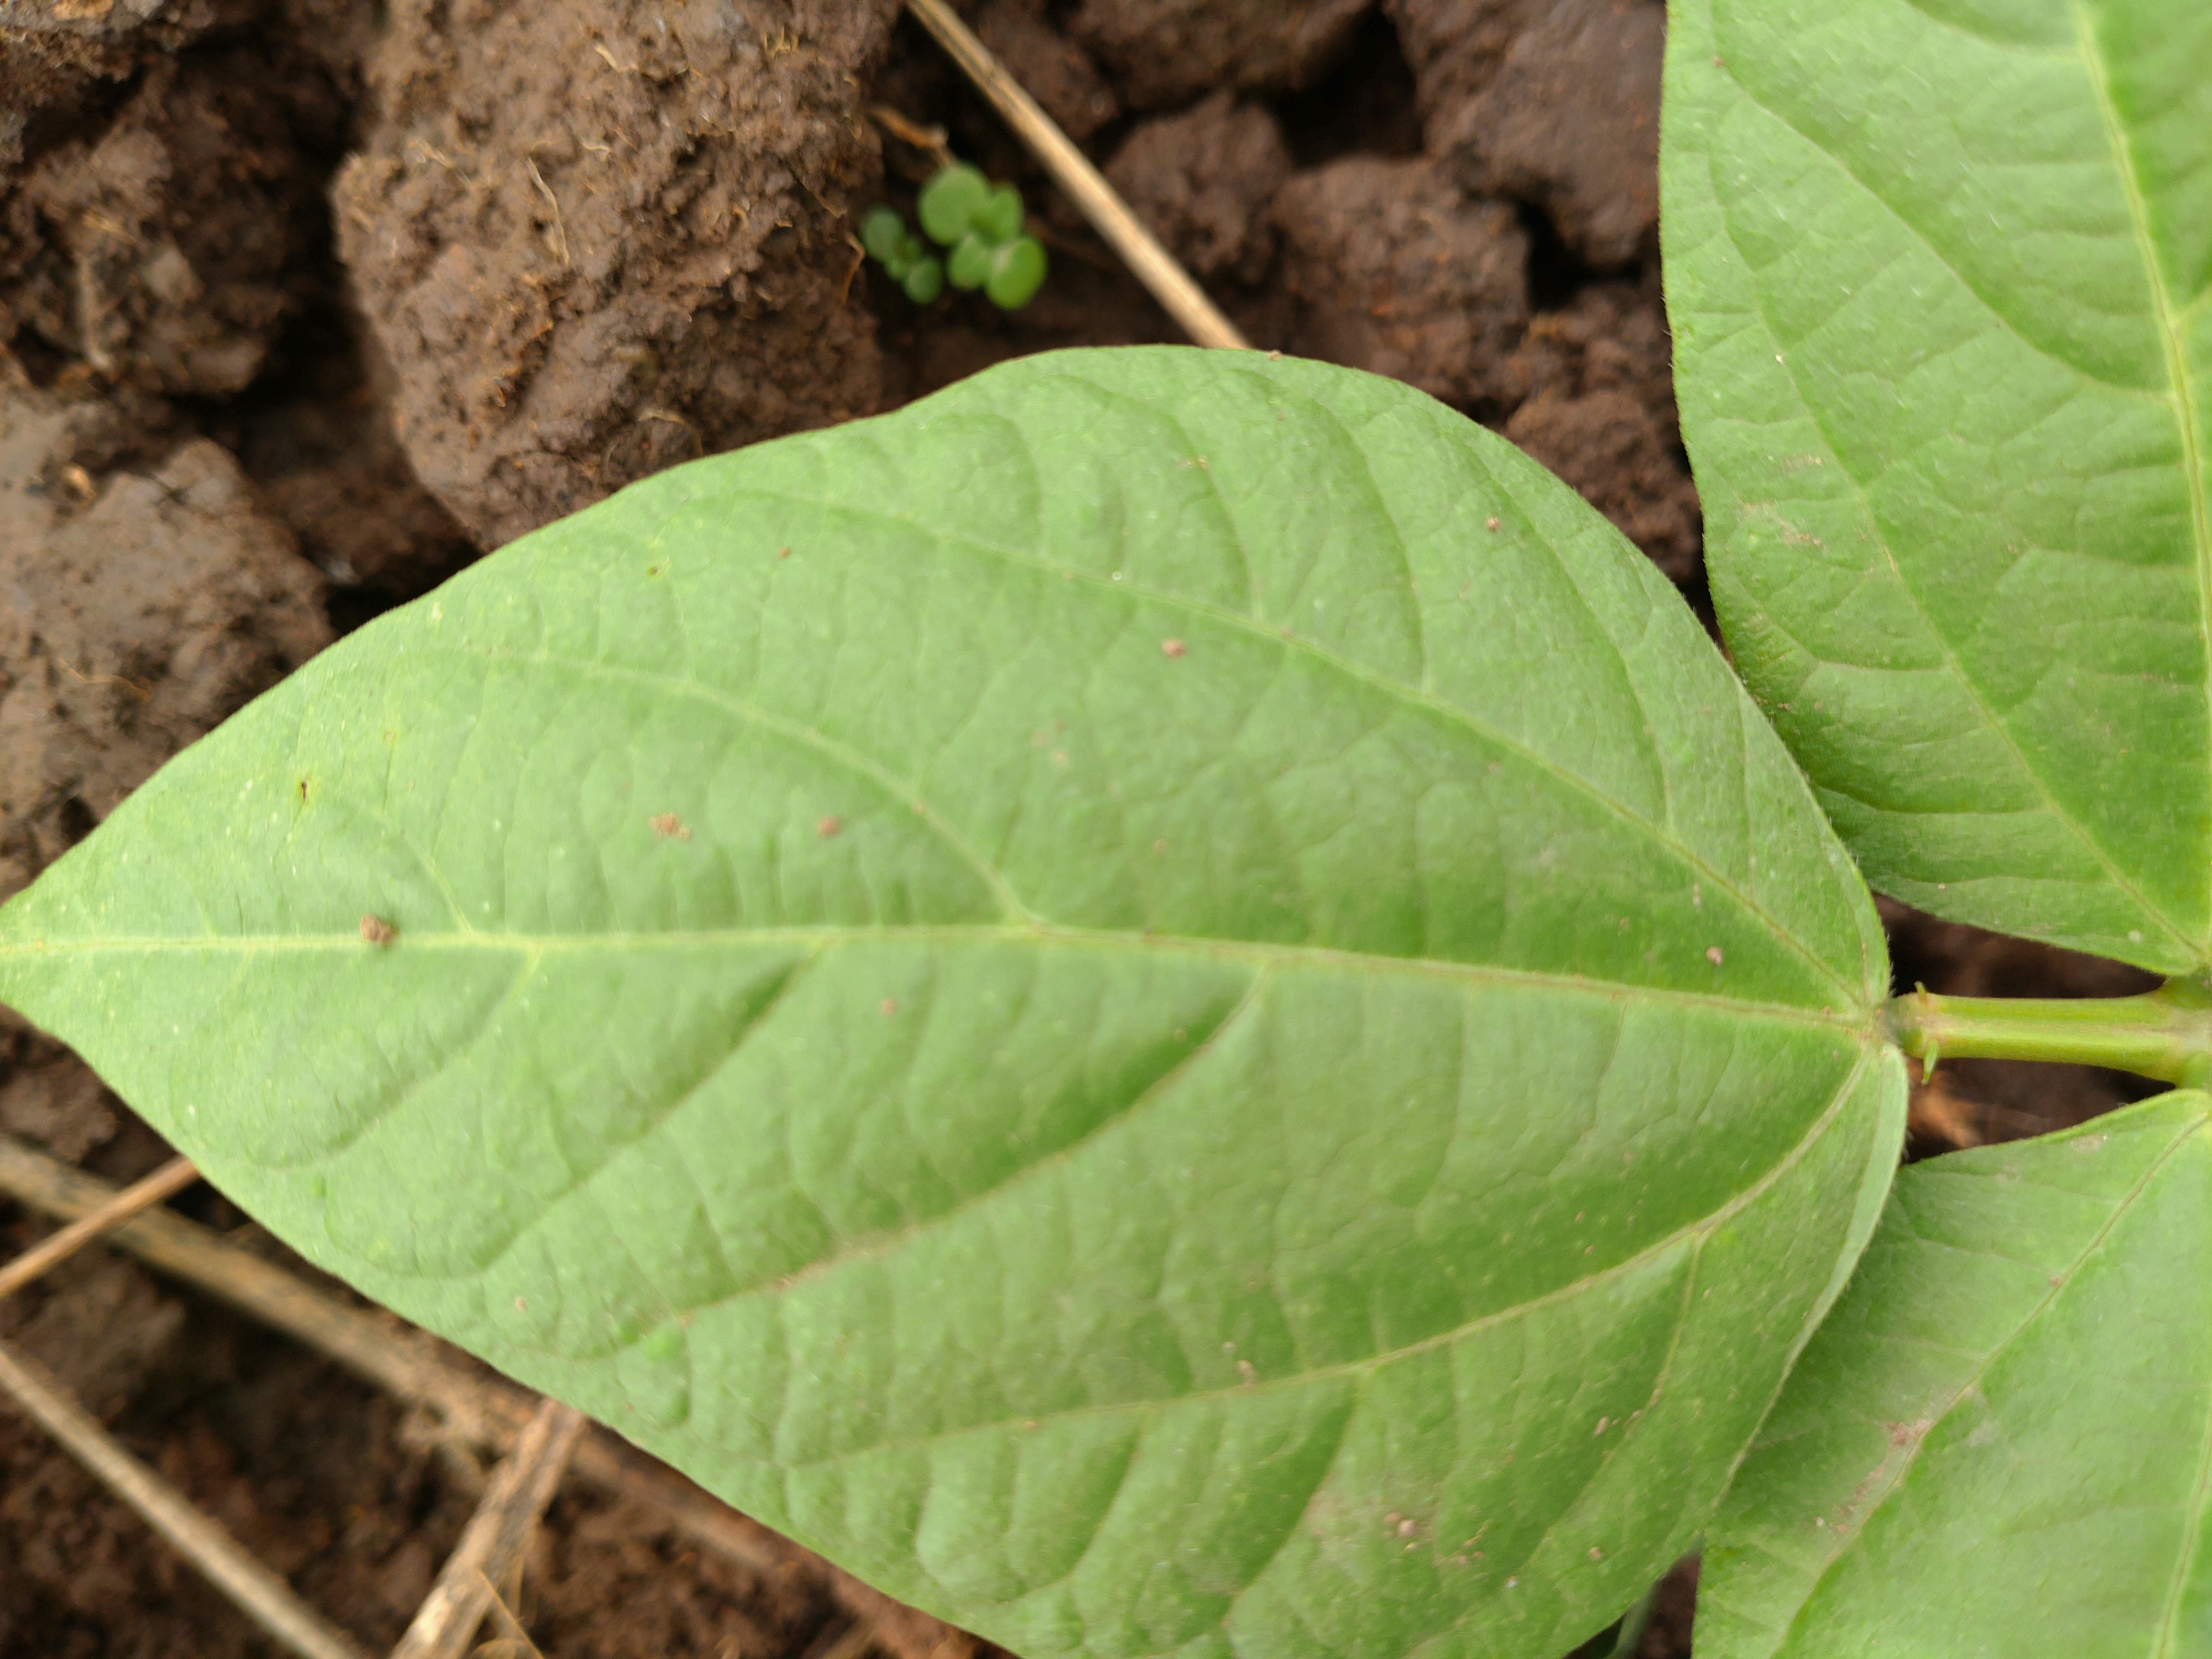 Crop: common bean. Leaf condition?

healthy
